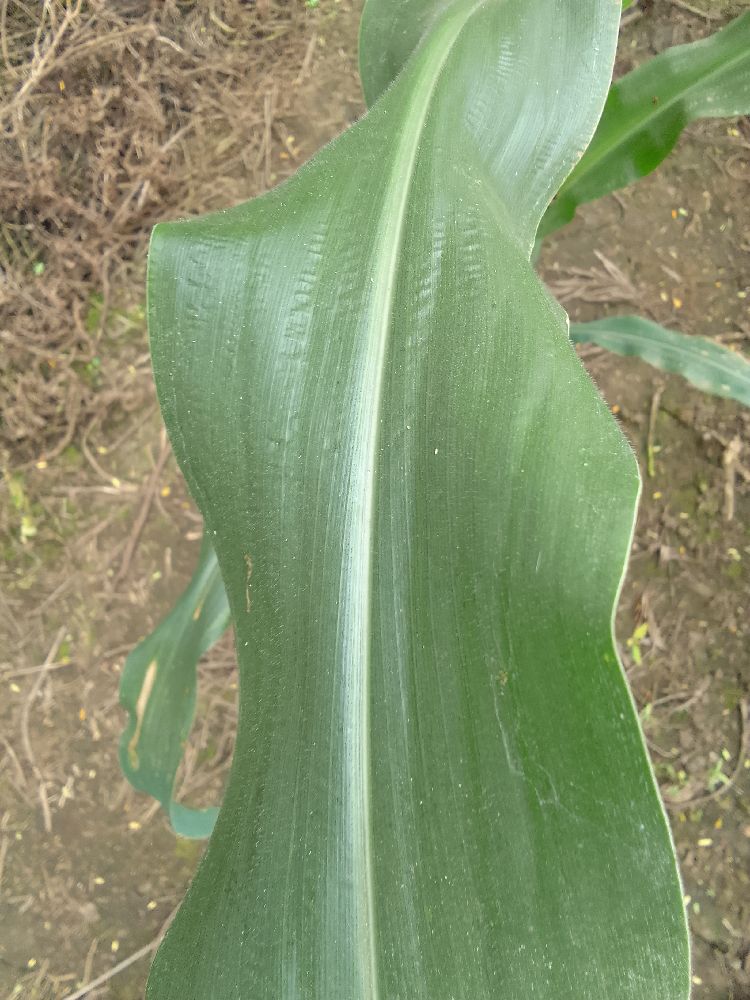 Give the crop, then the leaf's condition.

maize, healthy
